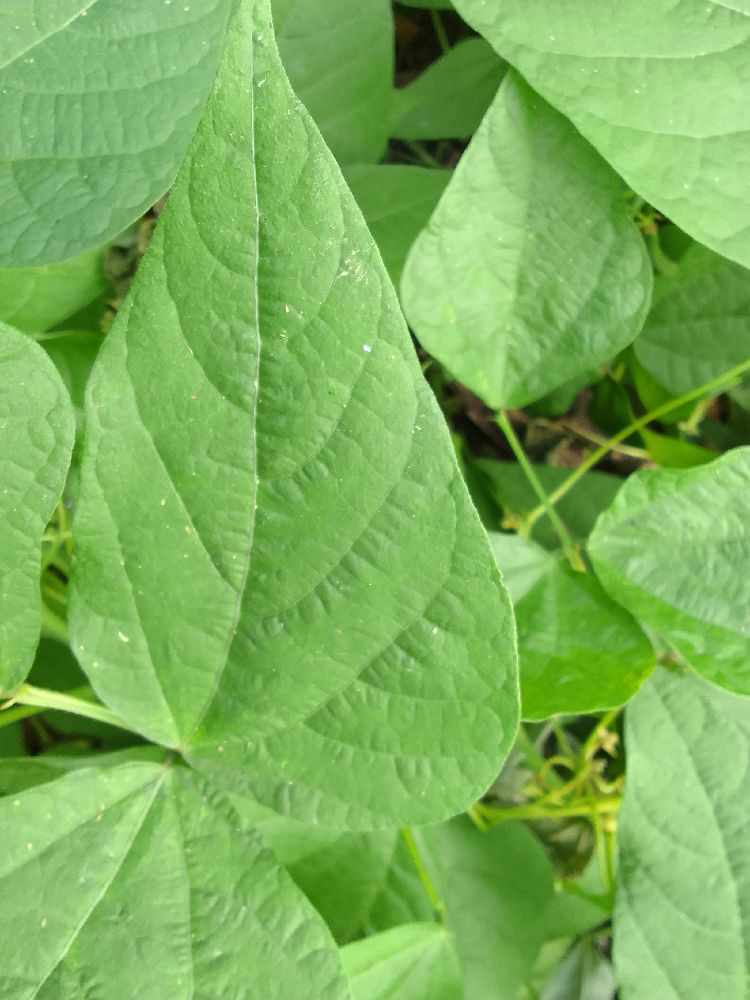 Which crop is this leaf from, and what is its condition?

common bean, healthy
